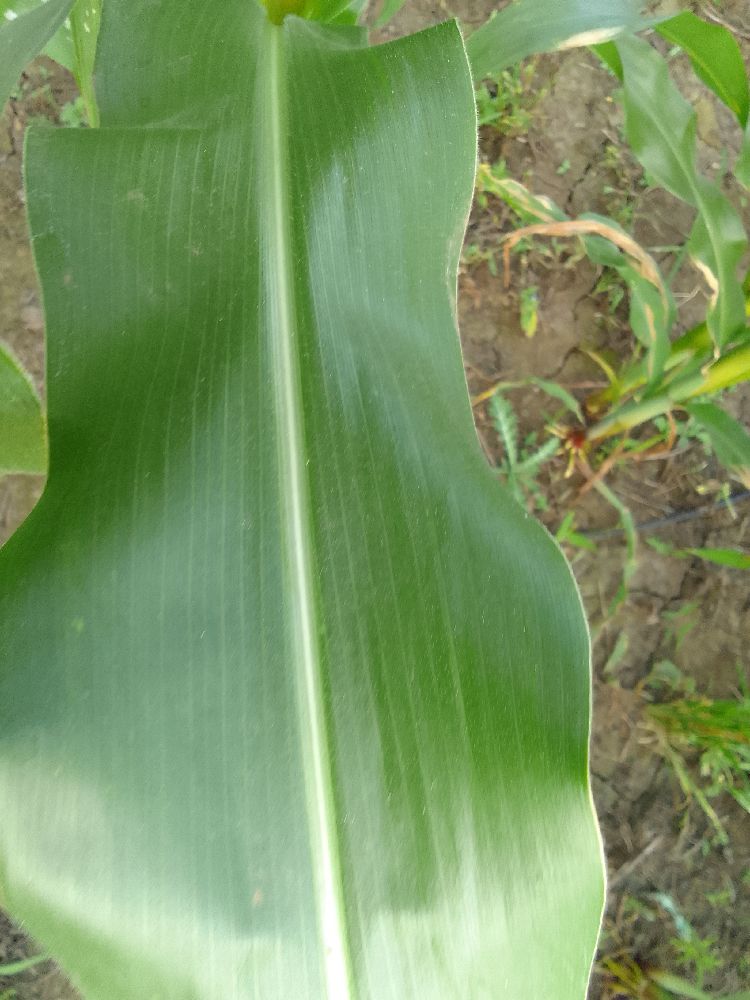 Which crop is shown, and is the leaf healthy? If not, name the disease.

maize, healthy
